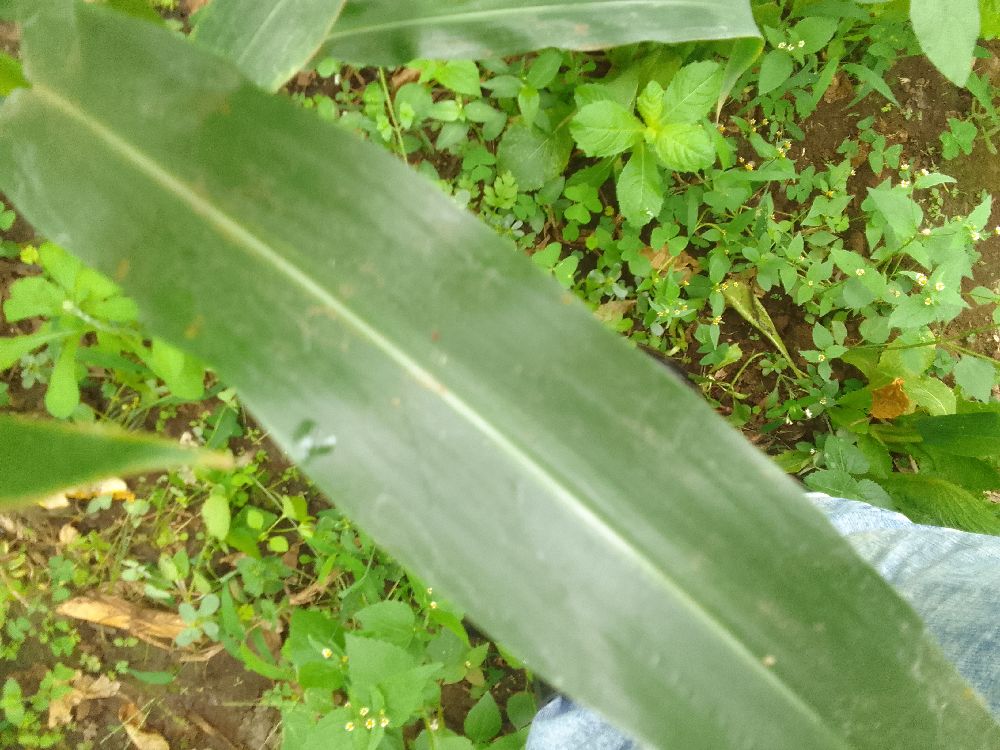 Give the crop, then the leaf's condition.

maize, healthy
